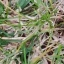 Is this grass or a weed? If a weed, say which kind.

grass
